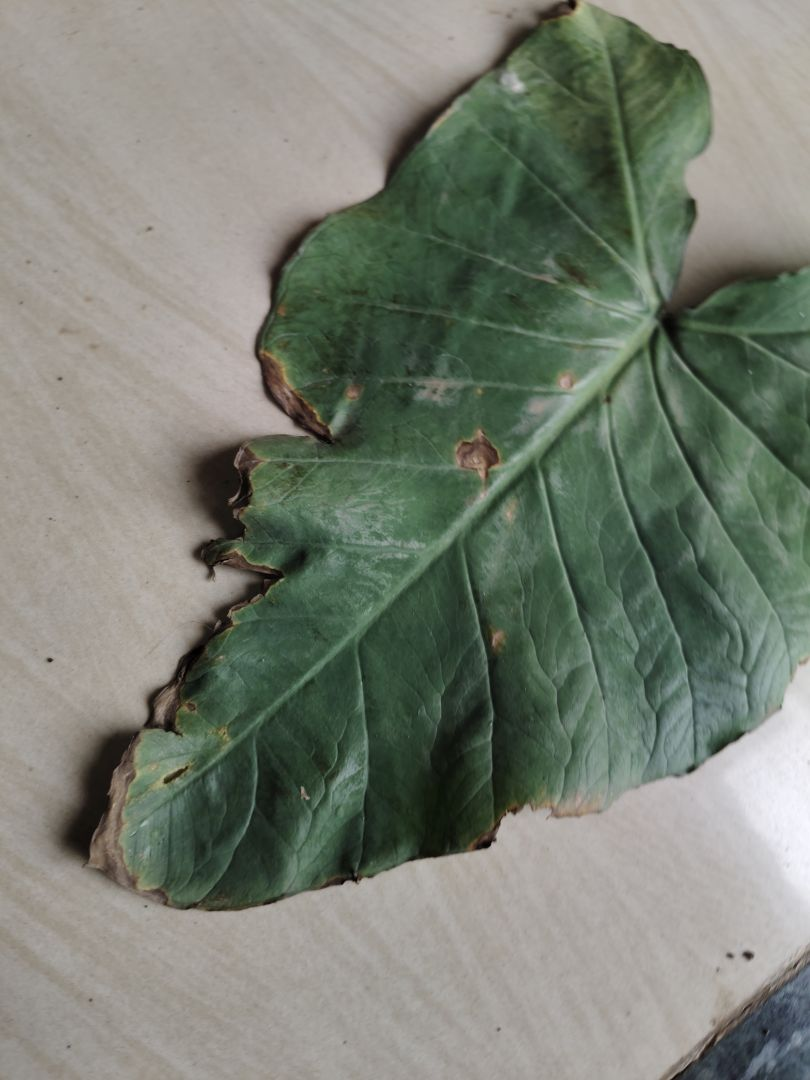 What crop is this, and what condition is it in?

taro, leaf blight
